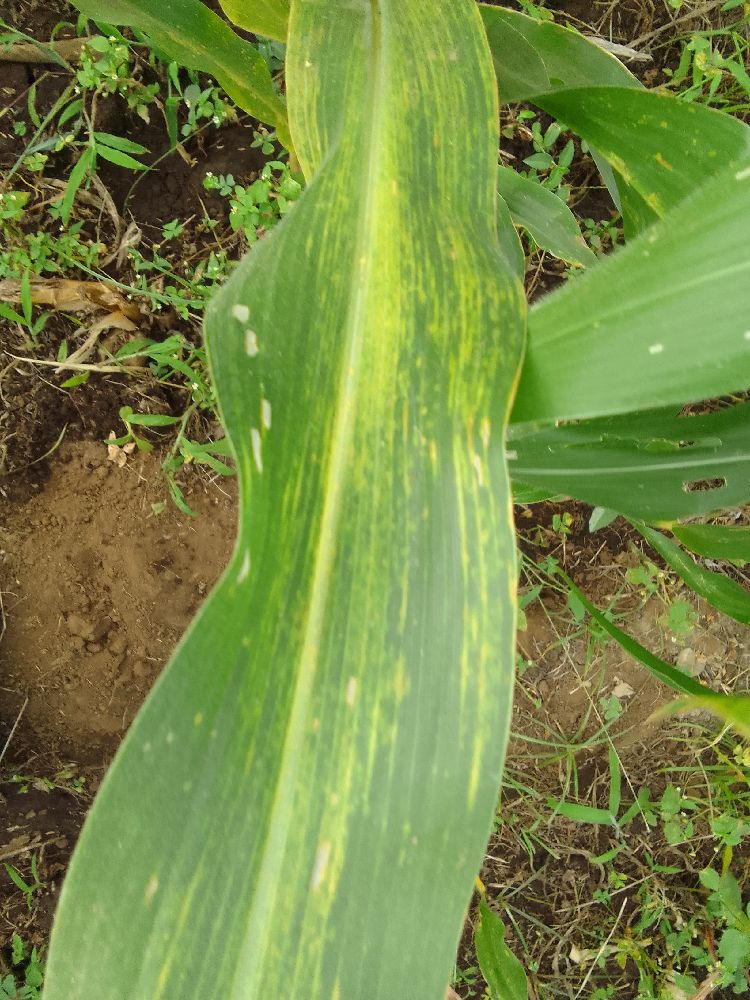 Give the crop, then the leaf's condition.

maize, maize lethal necrosis
